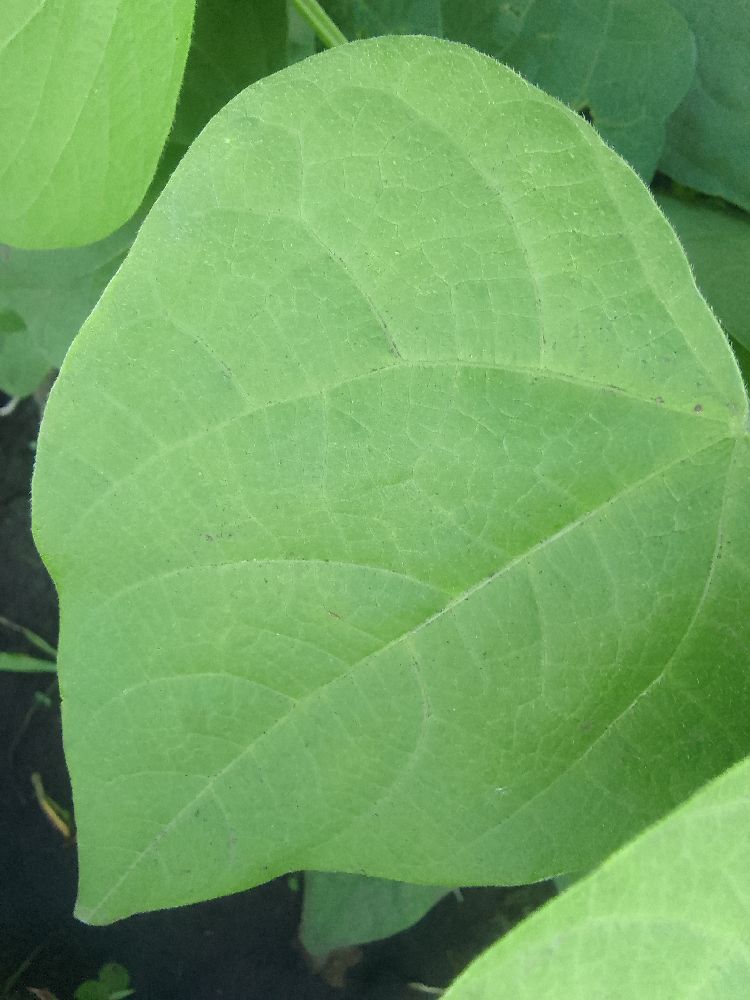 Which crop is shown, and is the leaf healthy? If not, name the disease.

common bean, healthy
